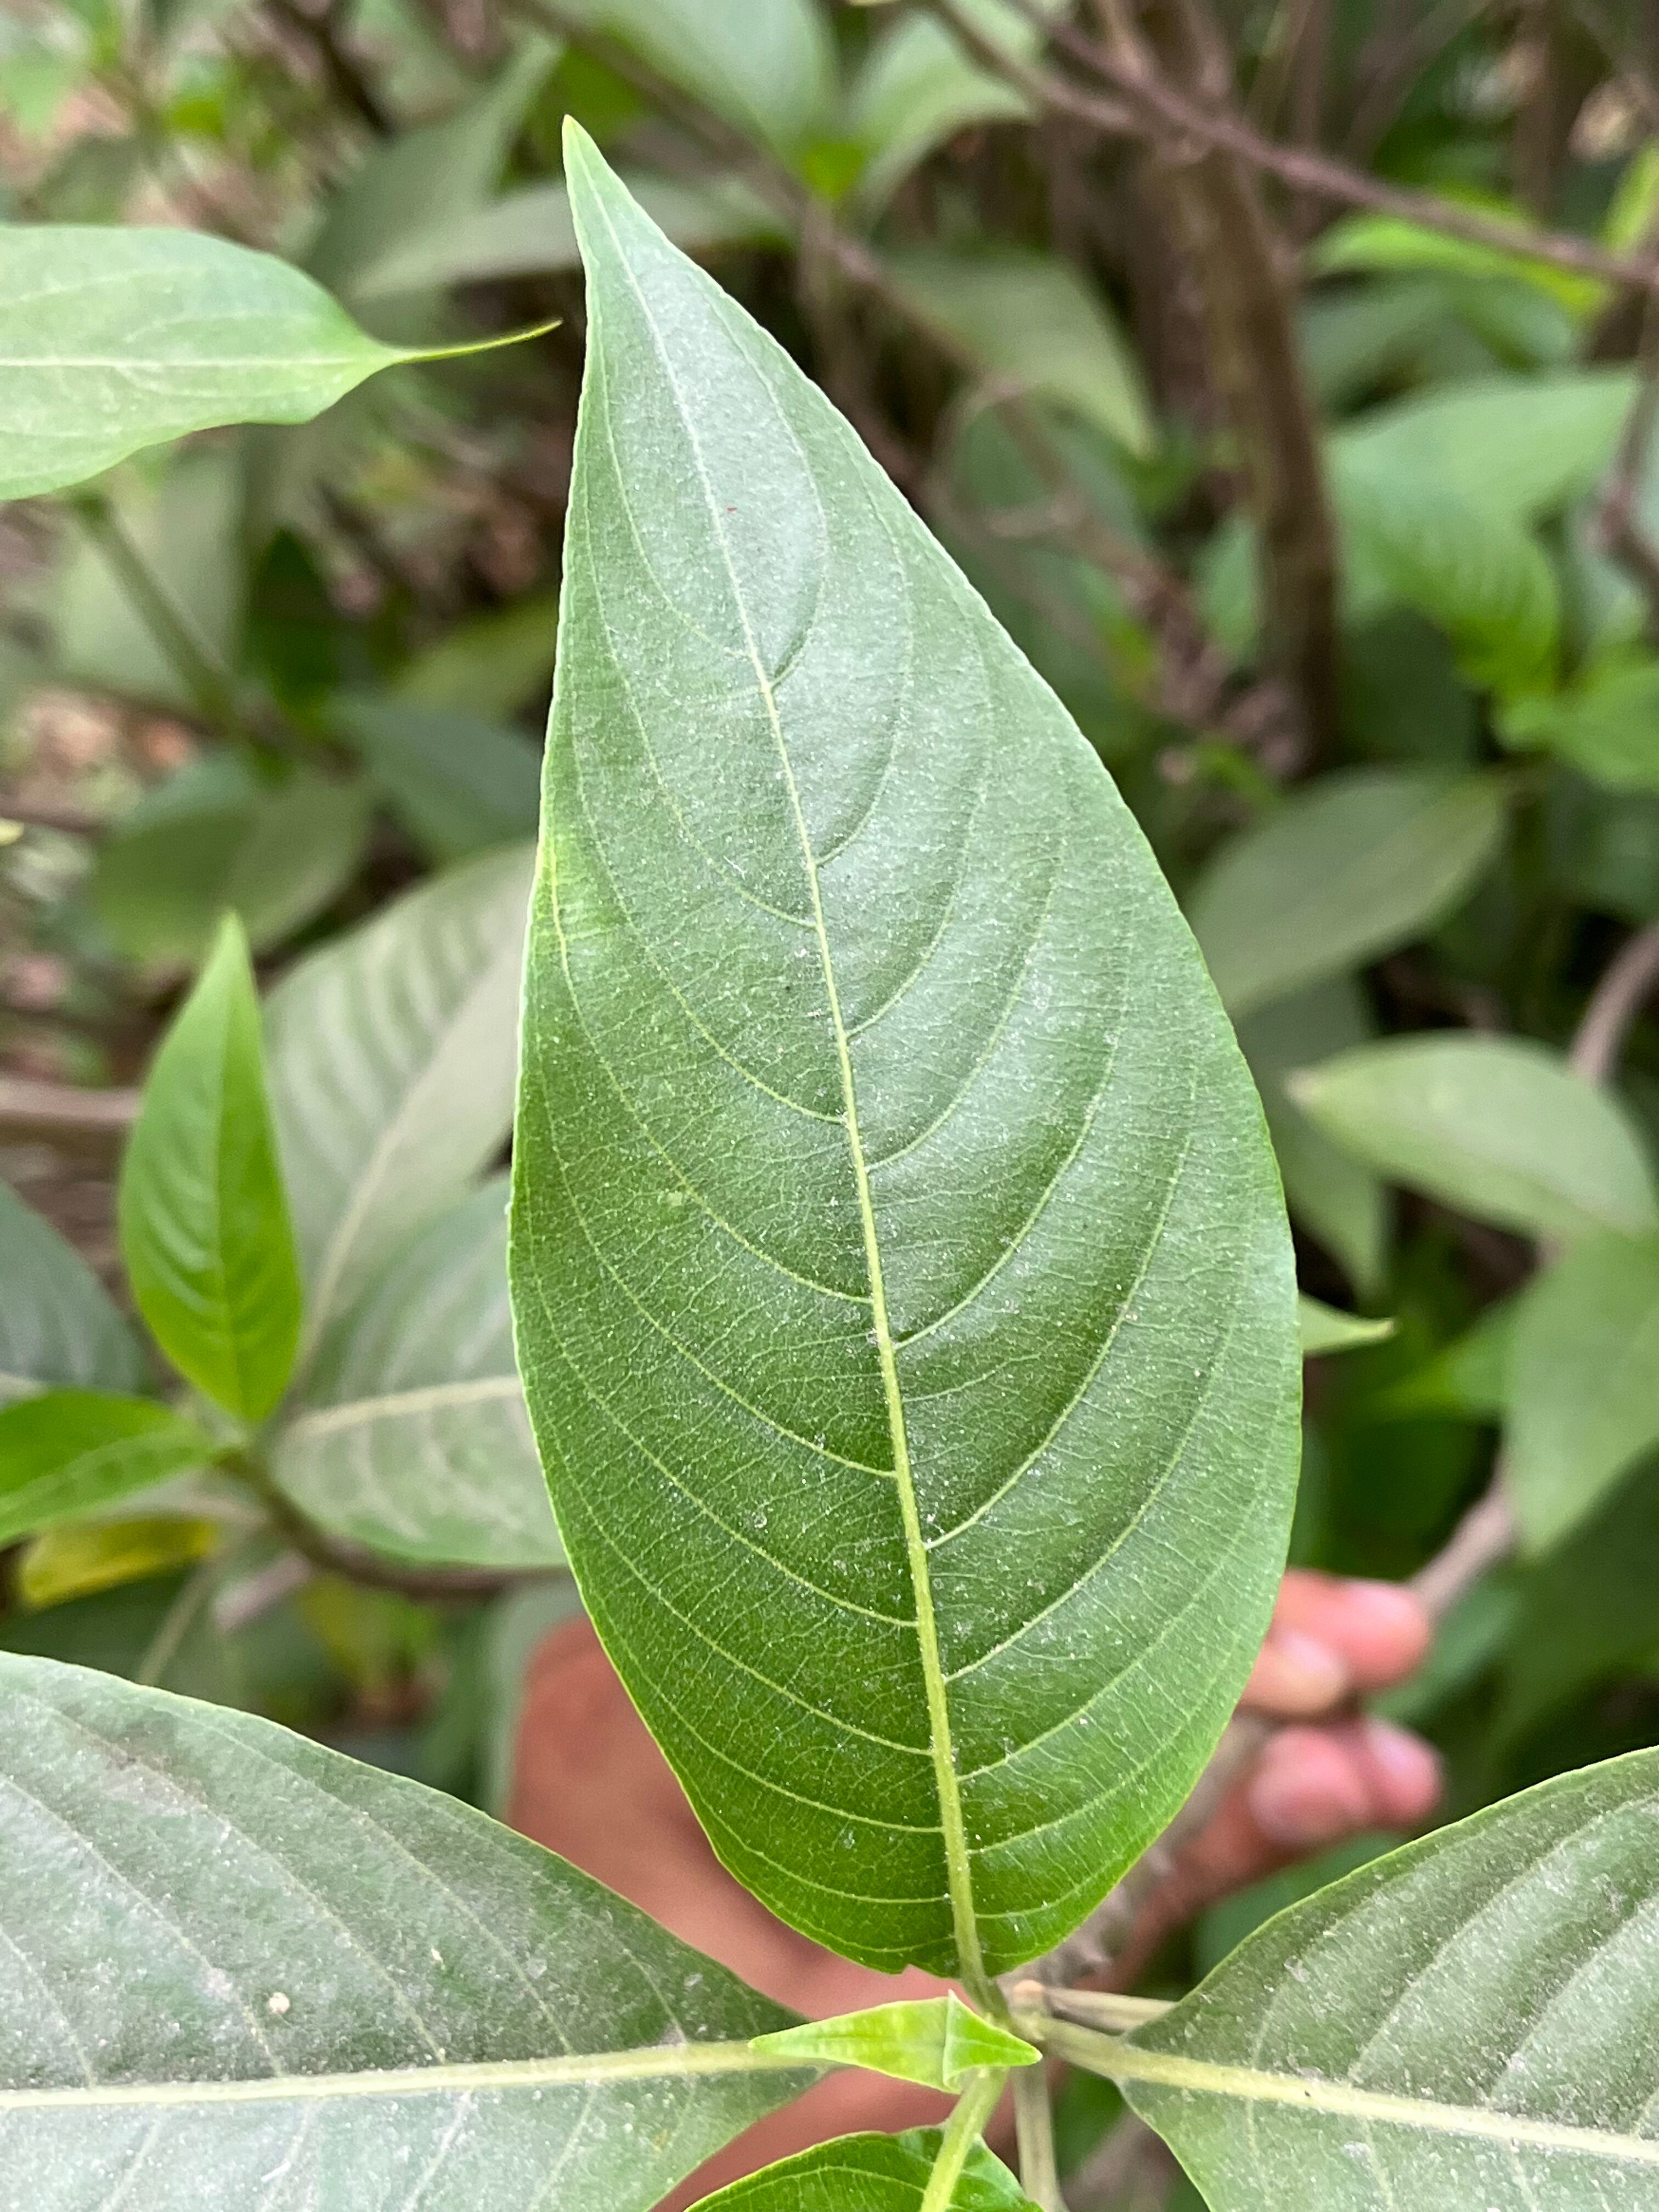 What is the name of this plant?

vasaka
